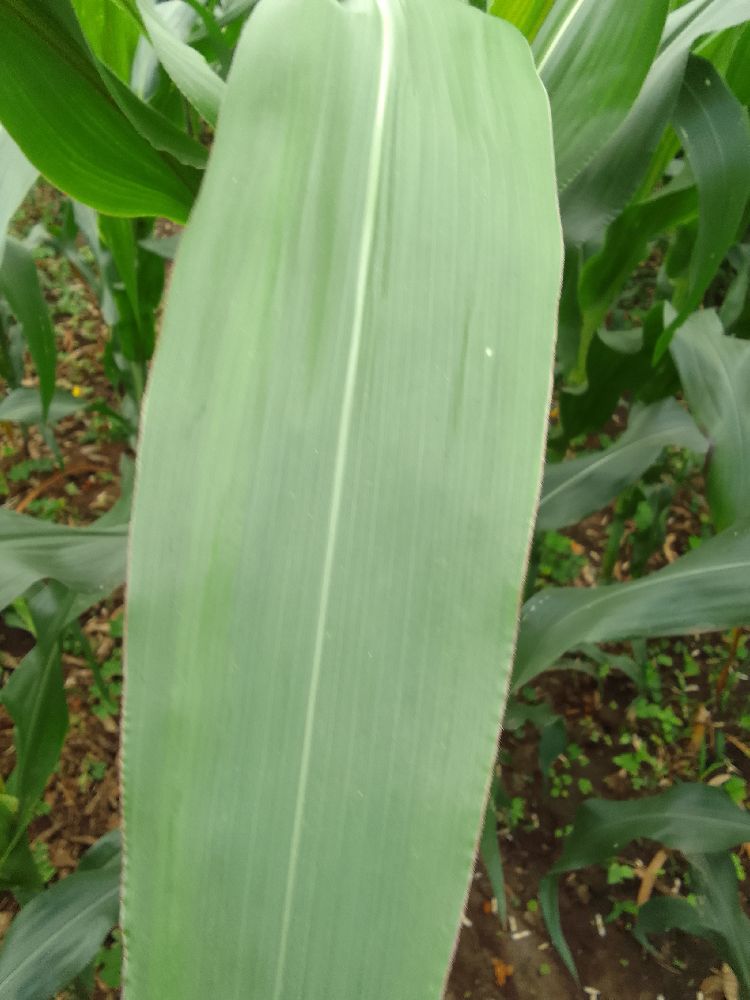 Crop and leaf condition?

maize, healthy
